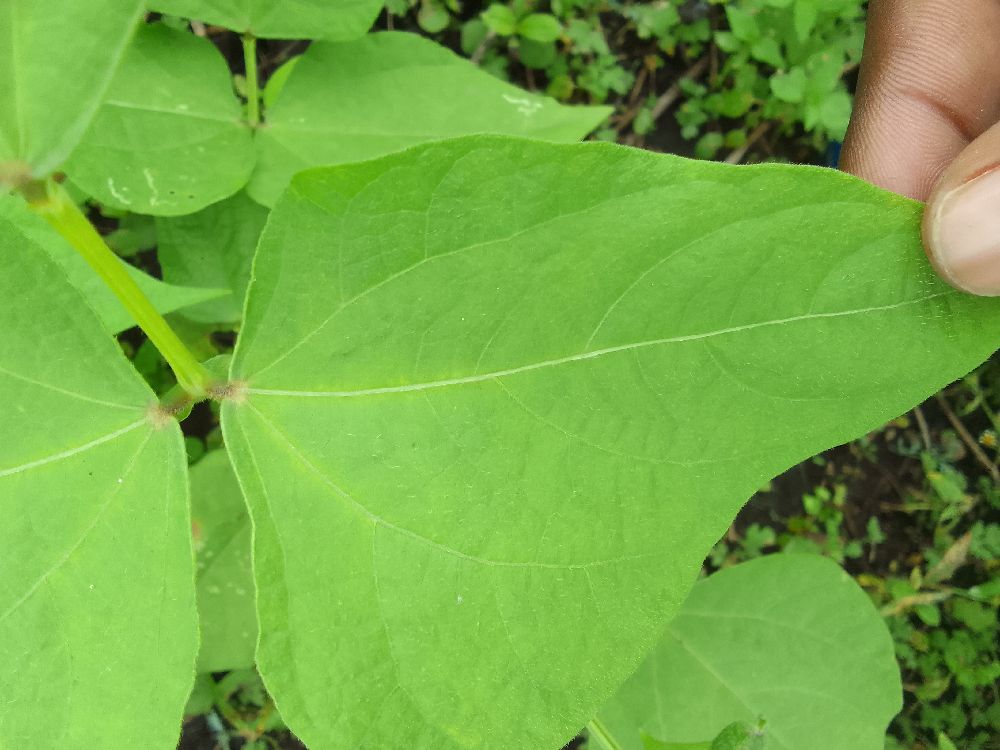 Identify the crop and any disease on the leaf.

common bean, healthy
